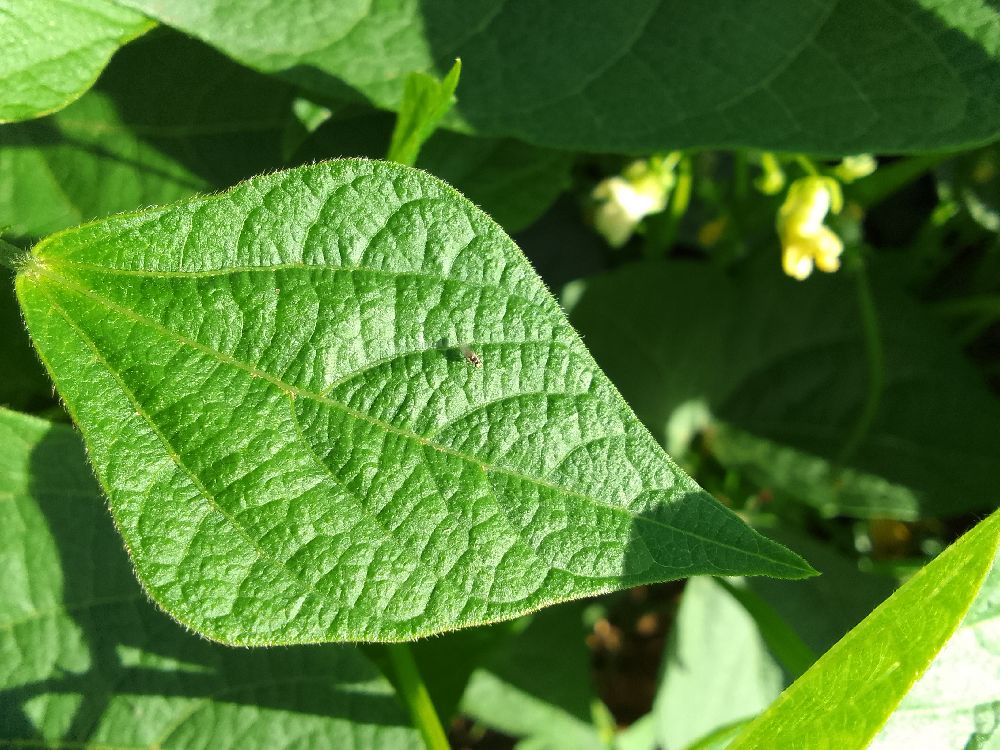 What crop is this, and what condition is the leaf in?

common bean, healthy
